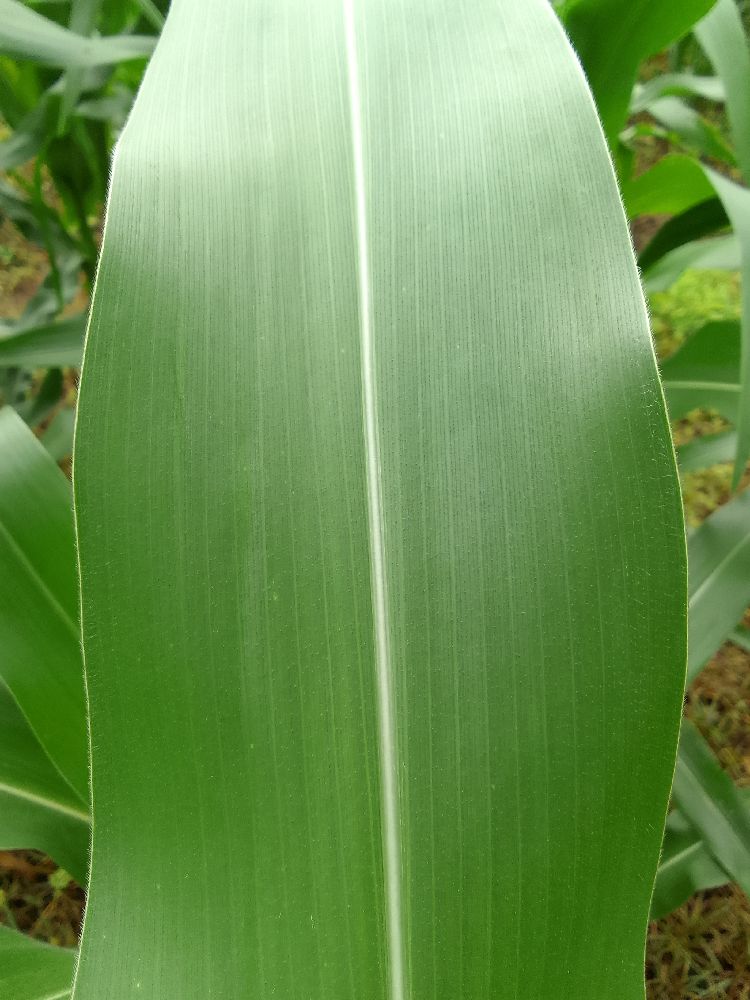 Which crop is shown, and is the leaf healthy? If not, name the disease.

maize, healthy
